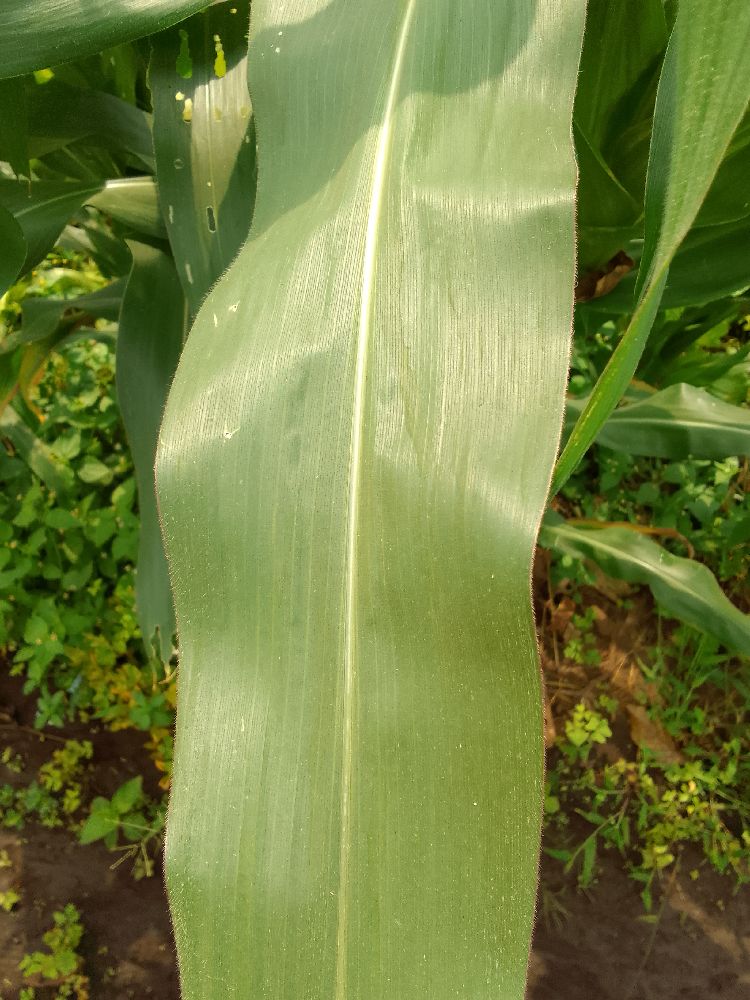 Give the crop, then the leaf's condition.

maize, healthy
